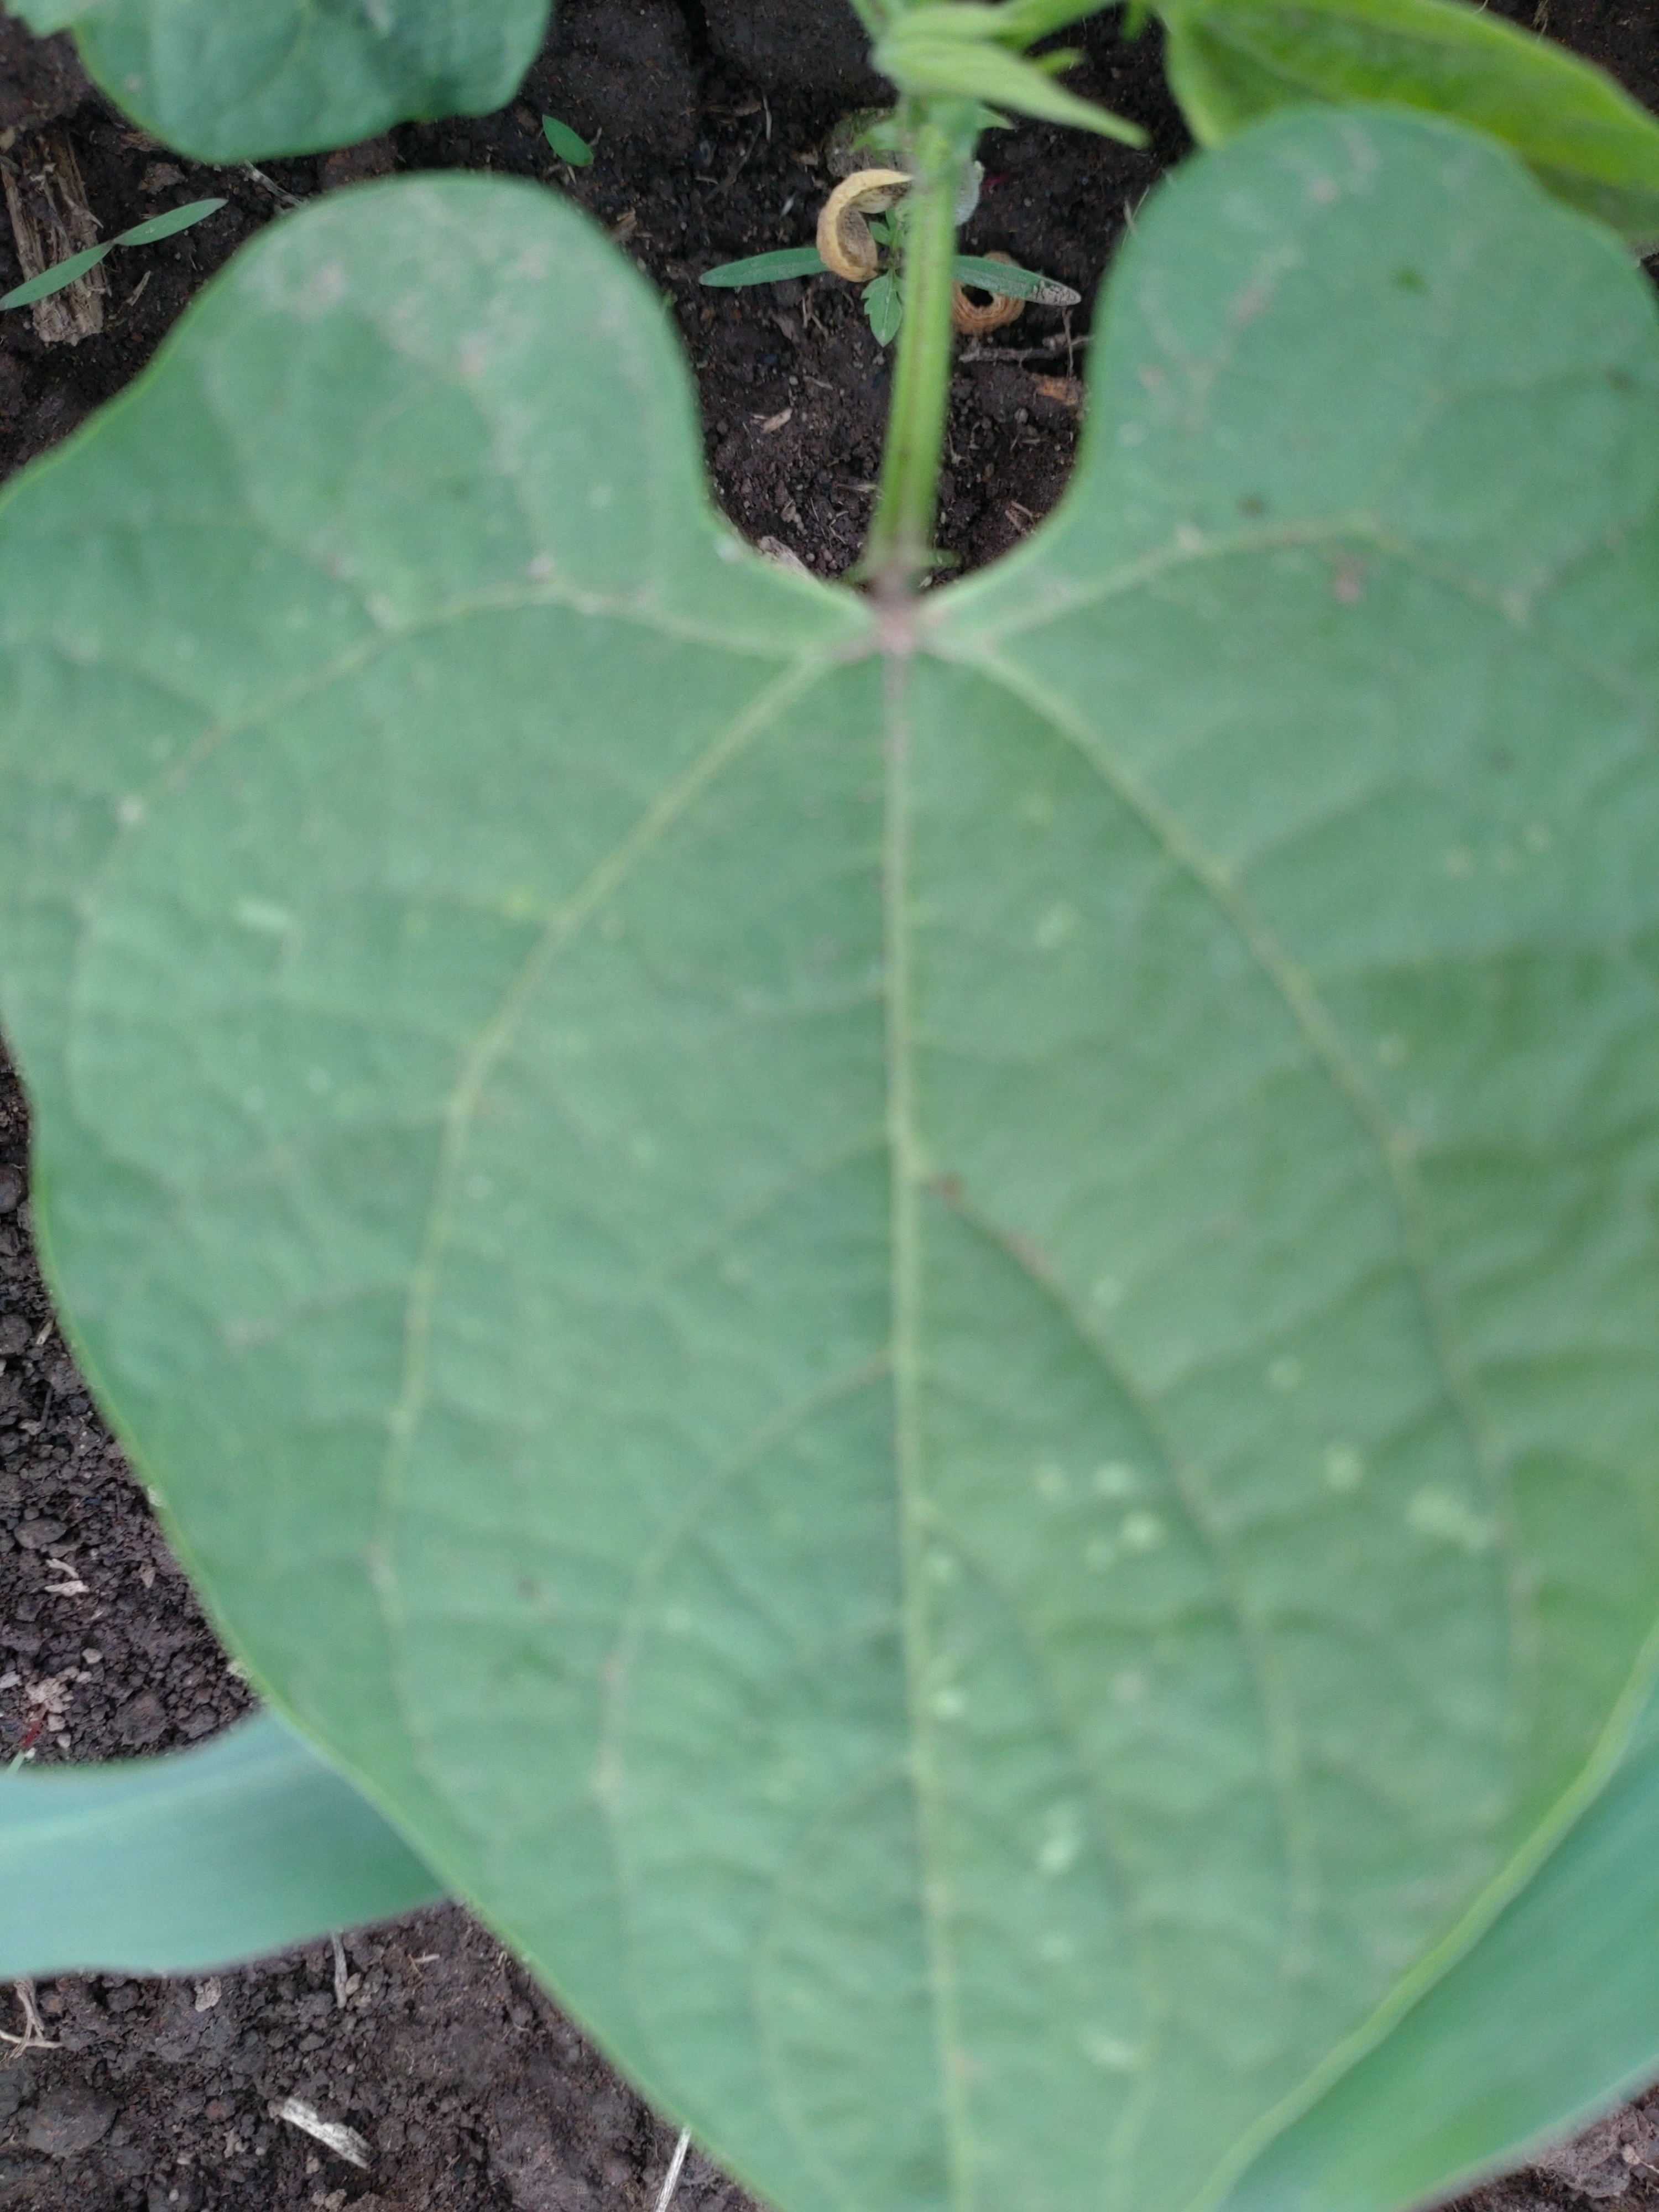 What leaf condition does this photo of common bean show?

healthy
